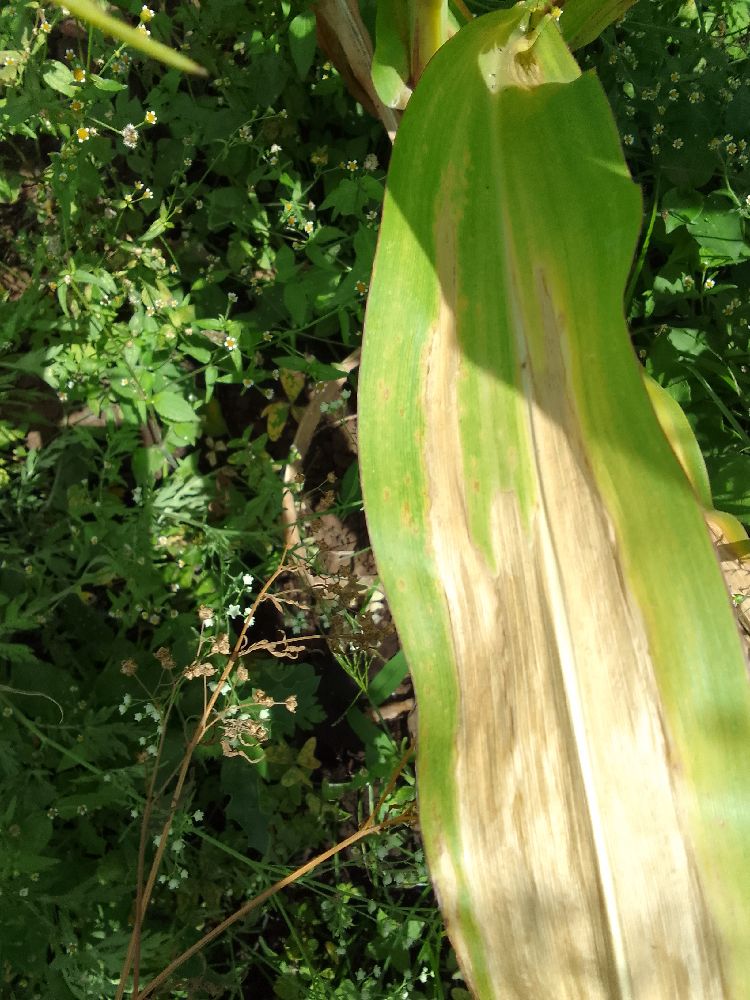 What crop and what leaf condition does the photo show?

maize, maize lethal necrosis
